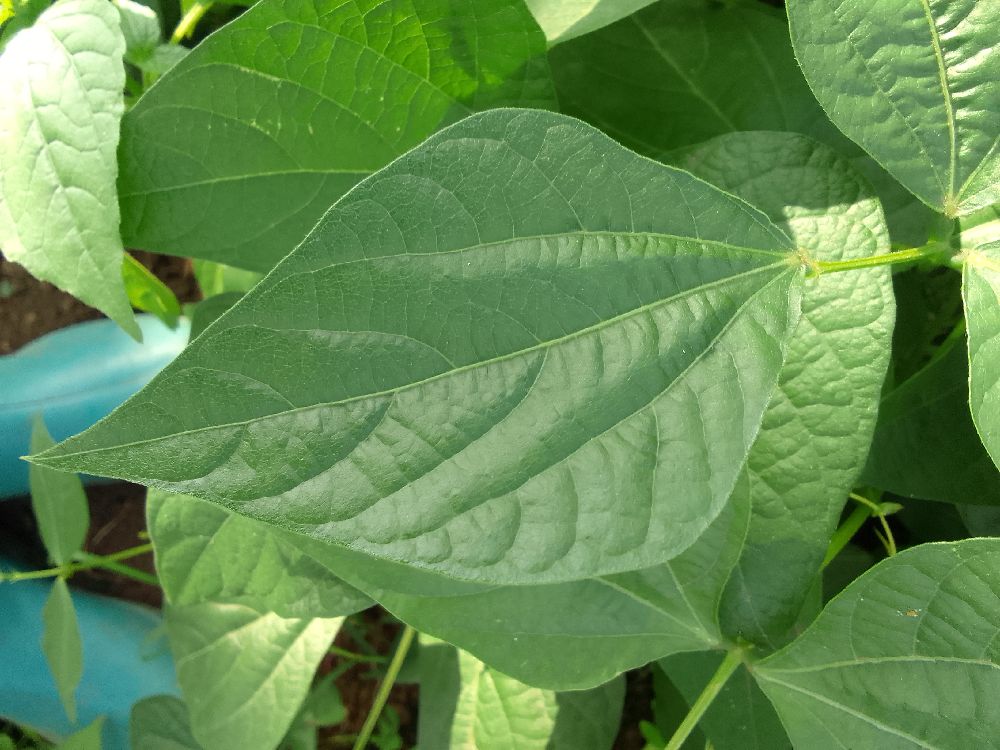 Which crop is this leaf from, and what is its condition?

common bean, healthy
